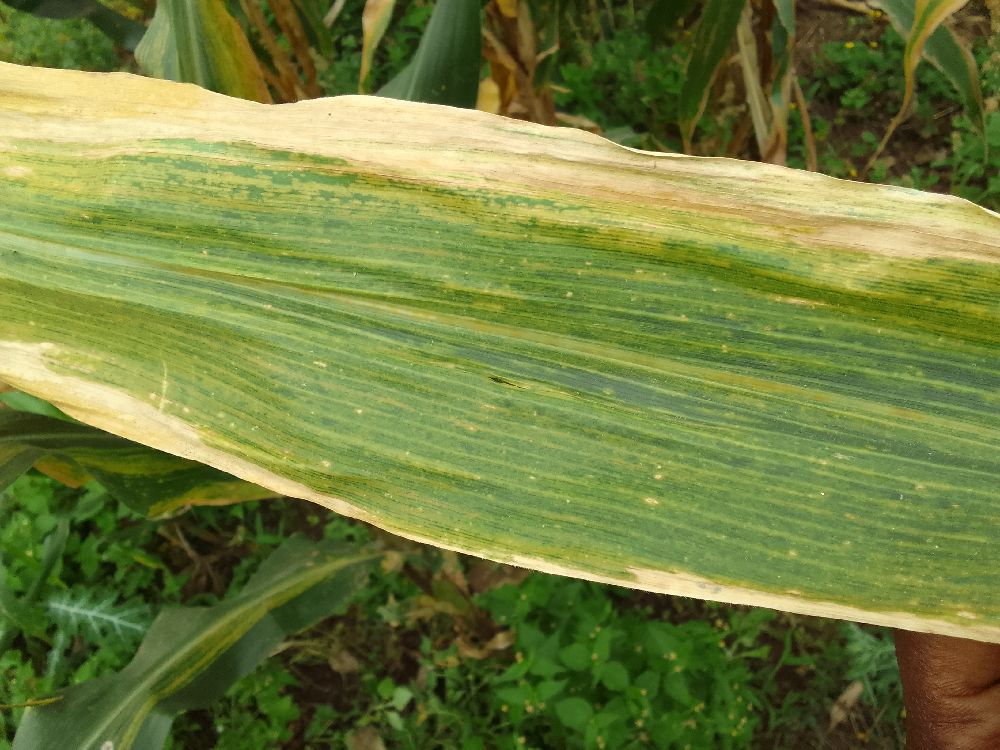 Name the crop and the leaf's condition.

maize, maize lethal necrosis
